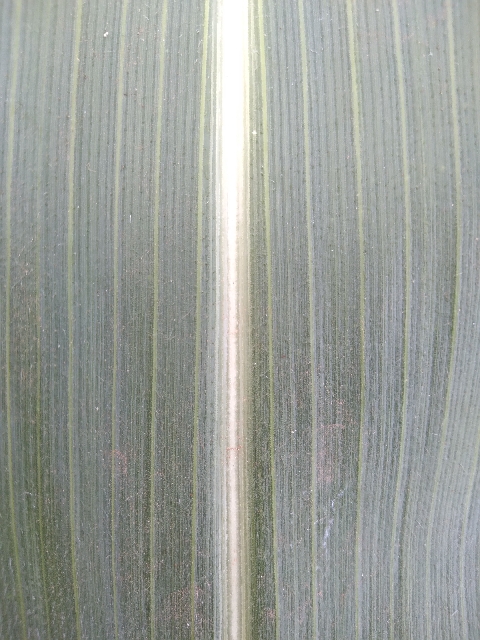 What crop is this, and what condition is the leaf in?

maize, healthy
